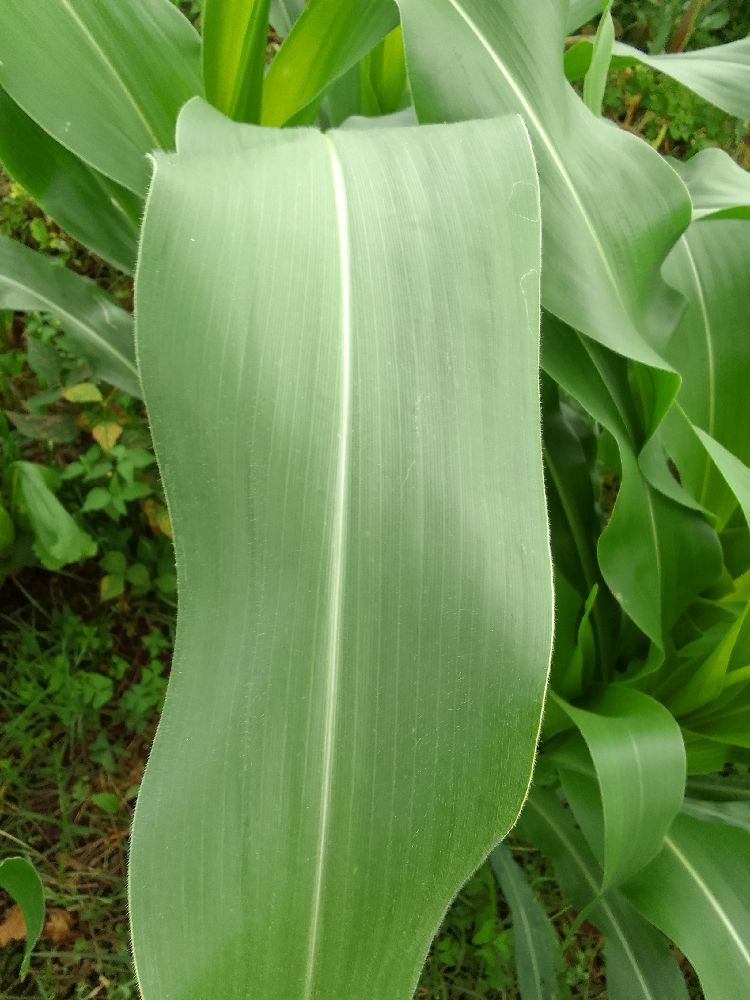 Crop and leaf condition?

maize, healthy
